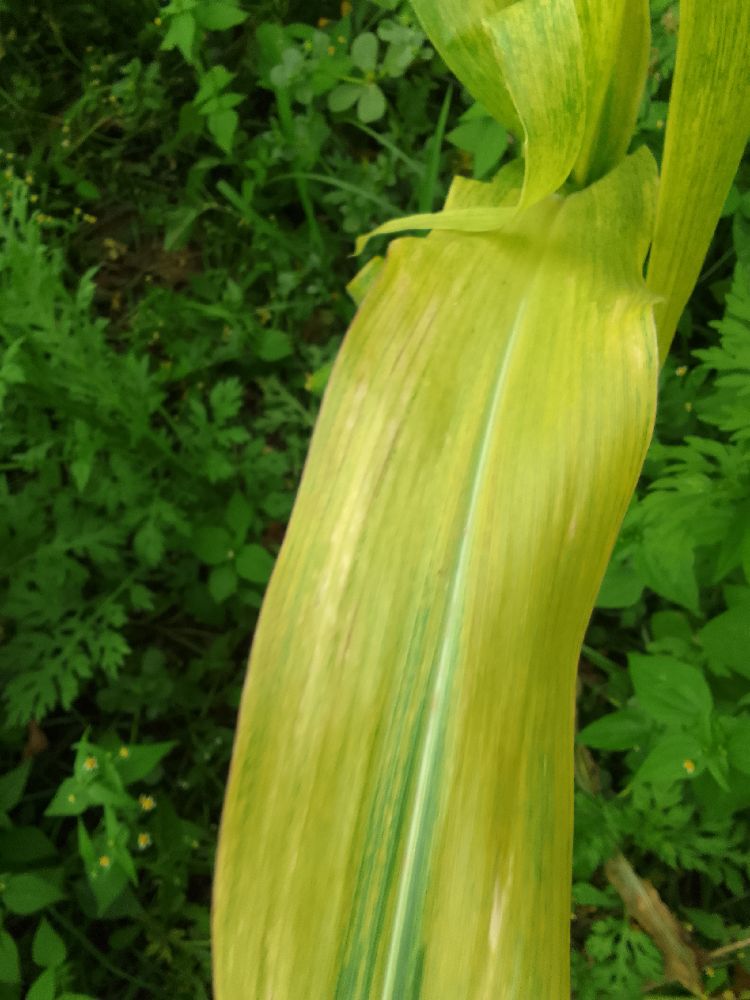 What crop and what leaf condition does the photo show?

maize, maize lethal necrosis
